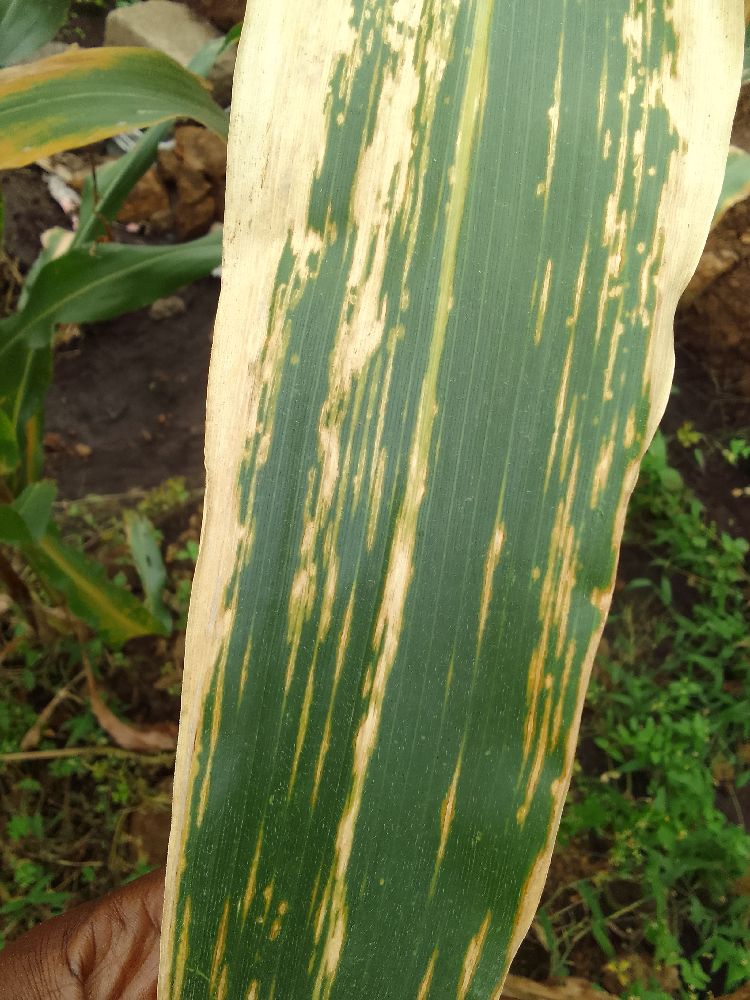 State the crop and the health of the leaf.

maize, maize lethal necrosis
